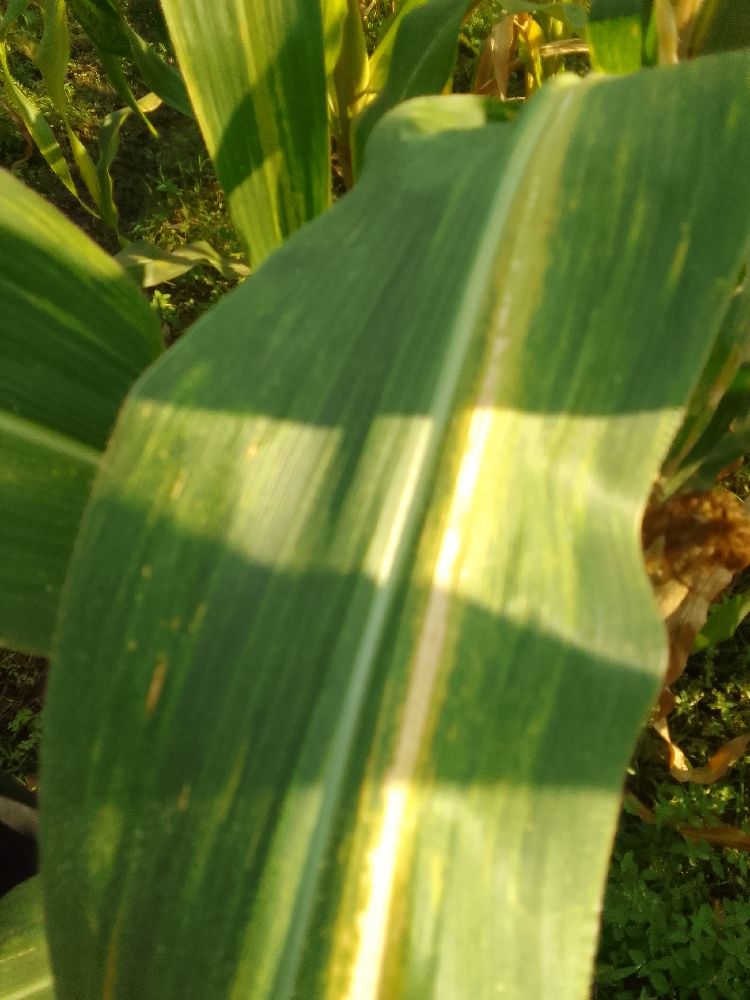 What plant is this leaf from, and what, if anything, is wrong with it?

maize, maize lethal necrosis
